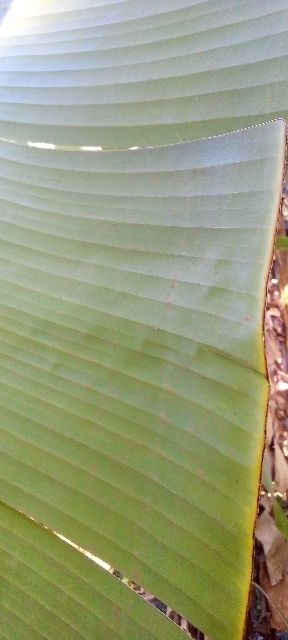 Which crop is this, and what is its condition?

banana, healthy
